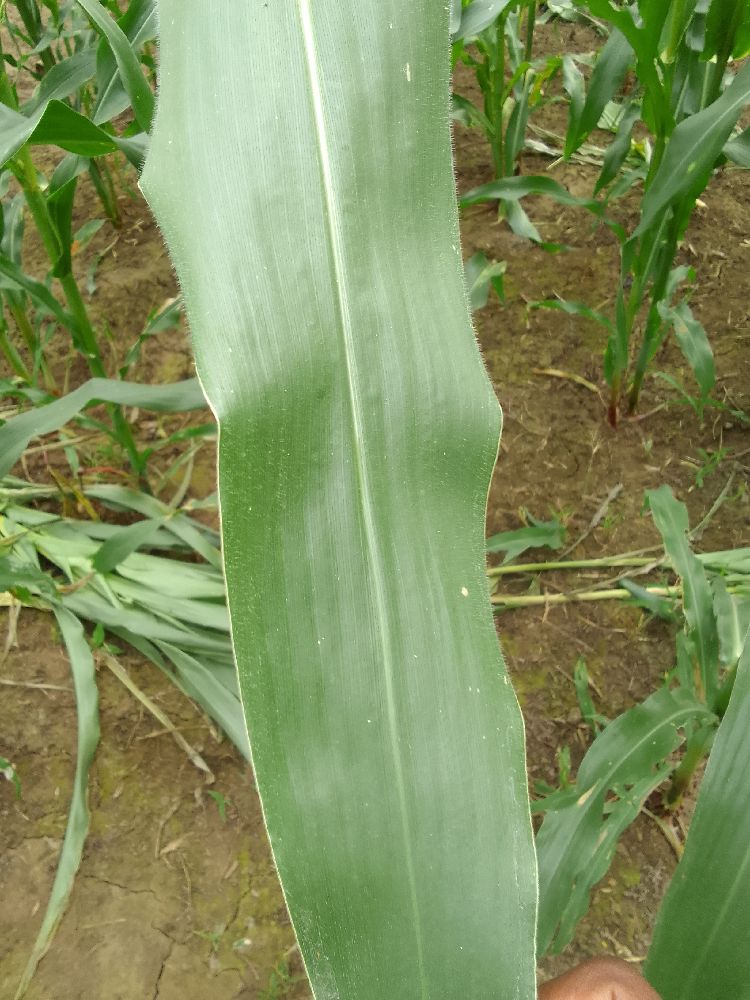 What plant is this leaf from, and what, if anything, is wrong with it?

maize, healthy
